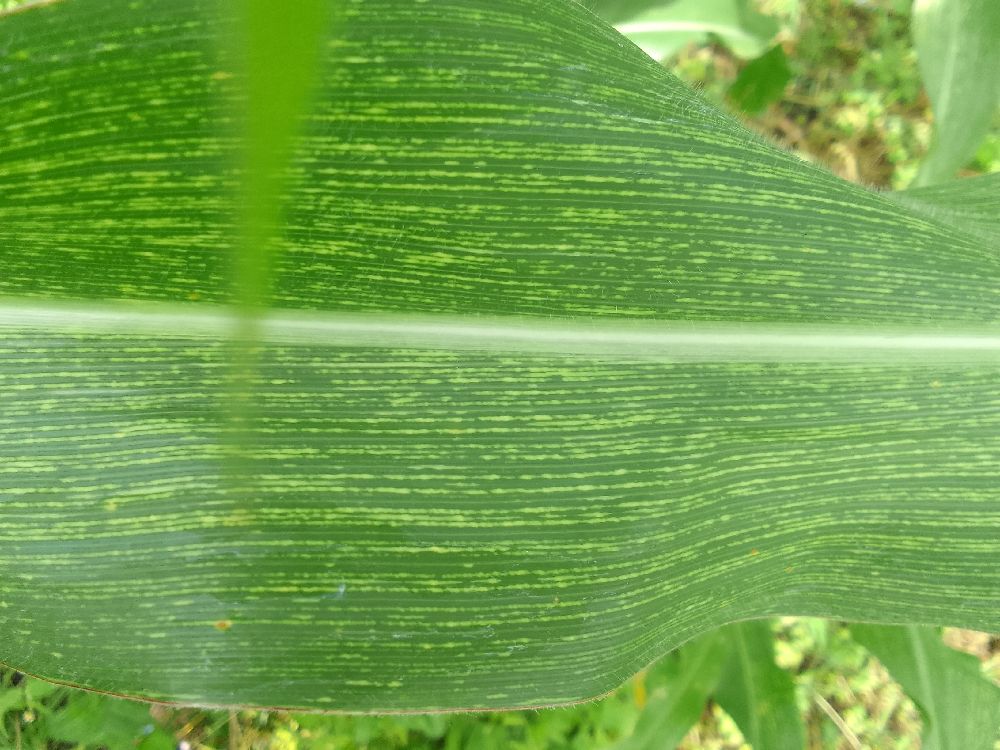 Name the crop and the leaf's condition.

maize, maize streak virus
